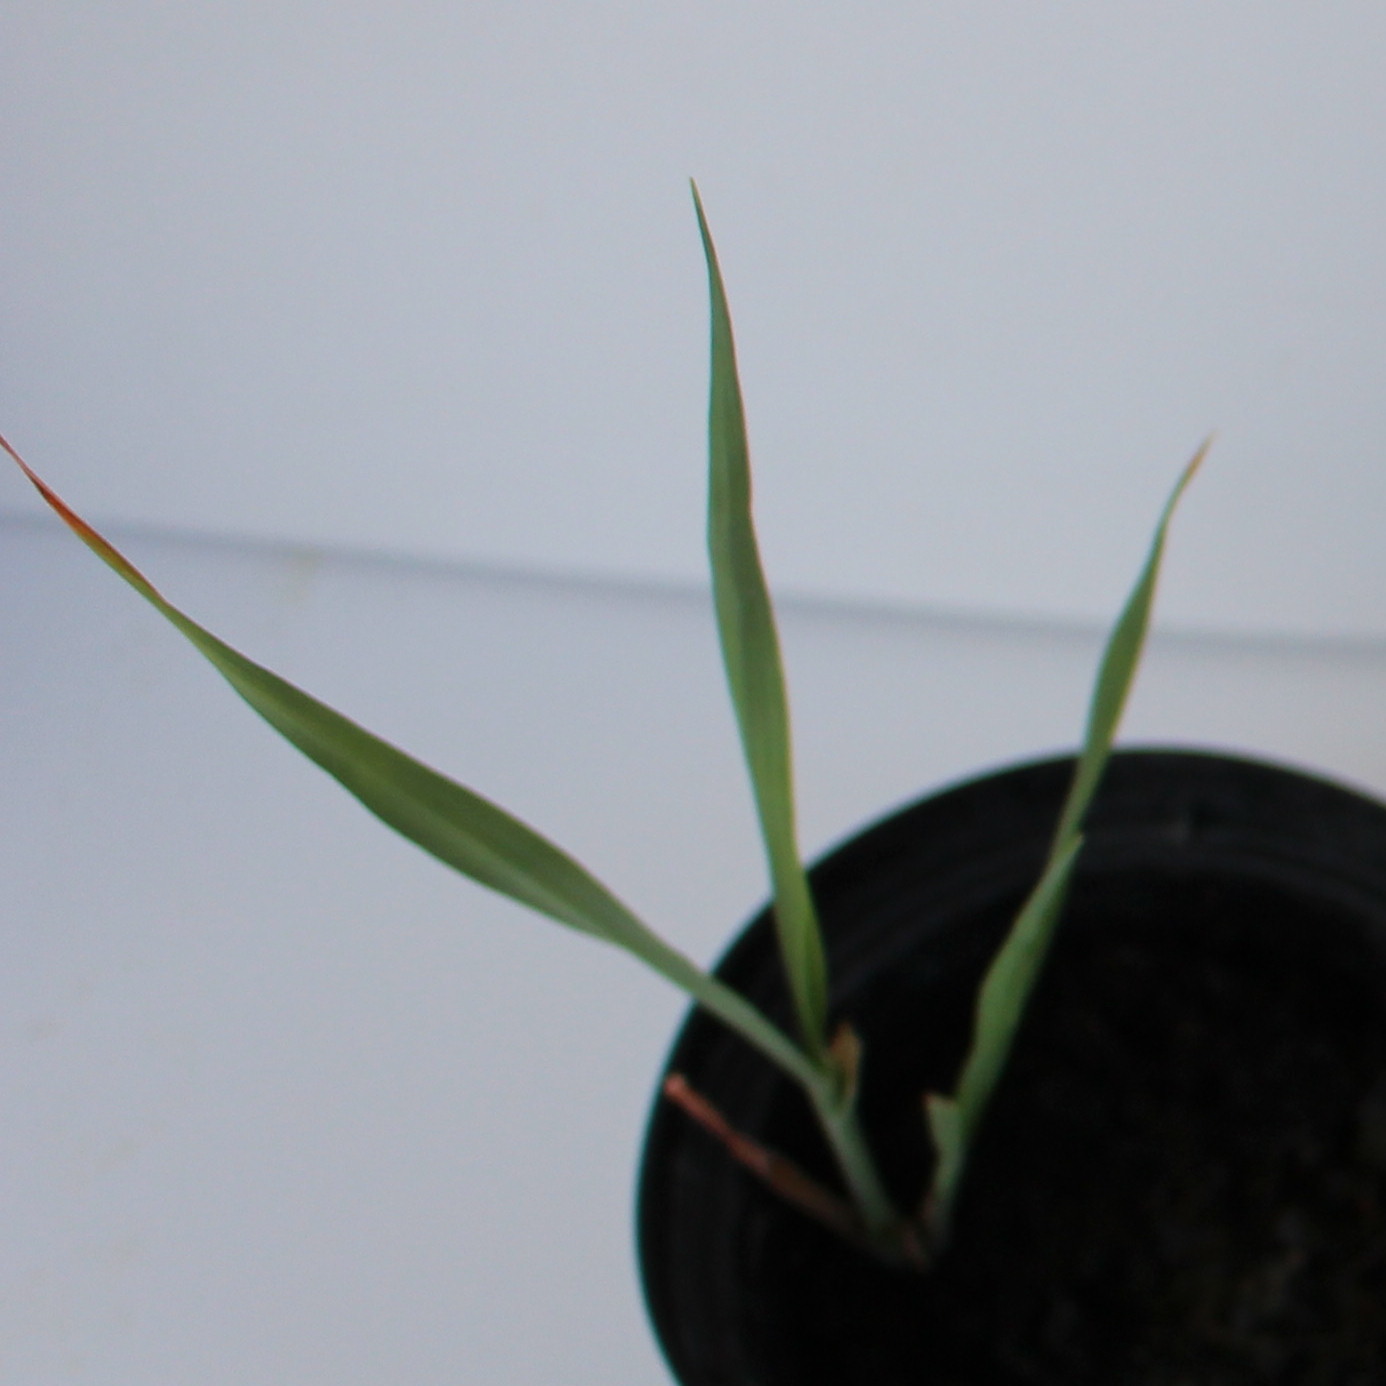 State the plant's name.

Avena sterilis
